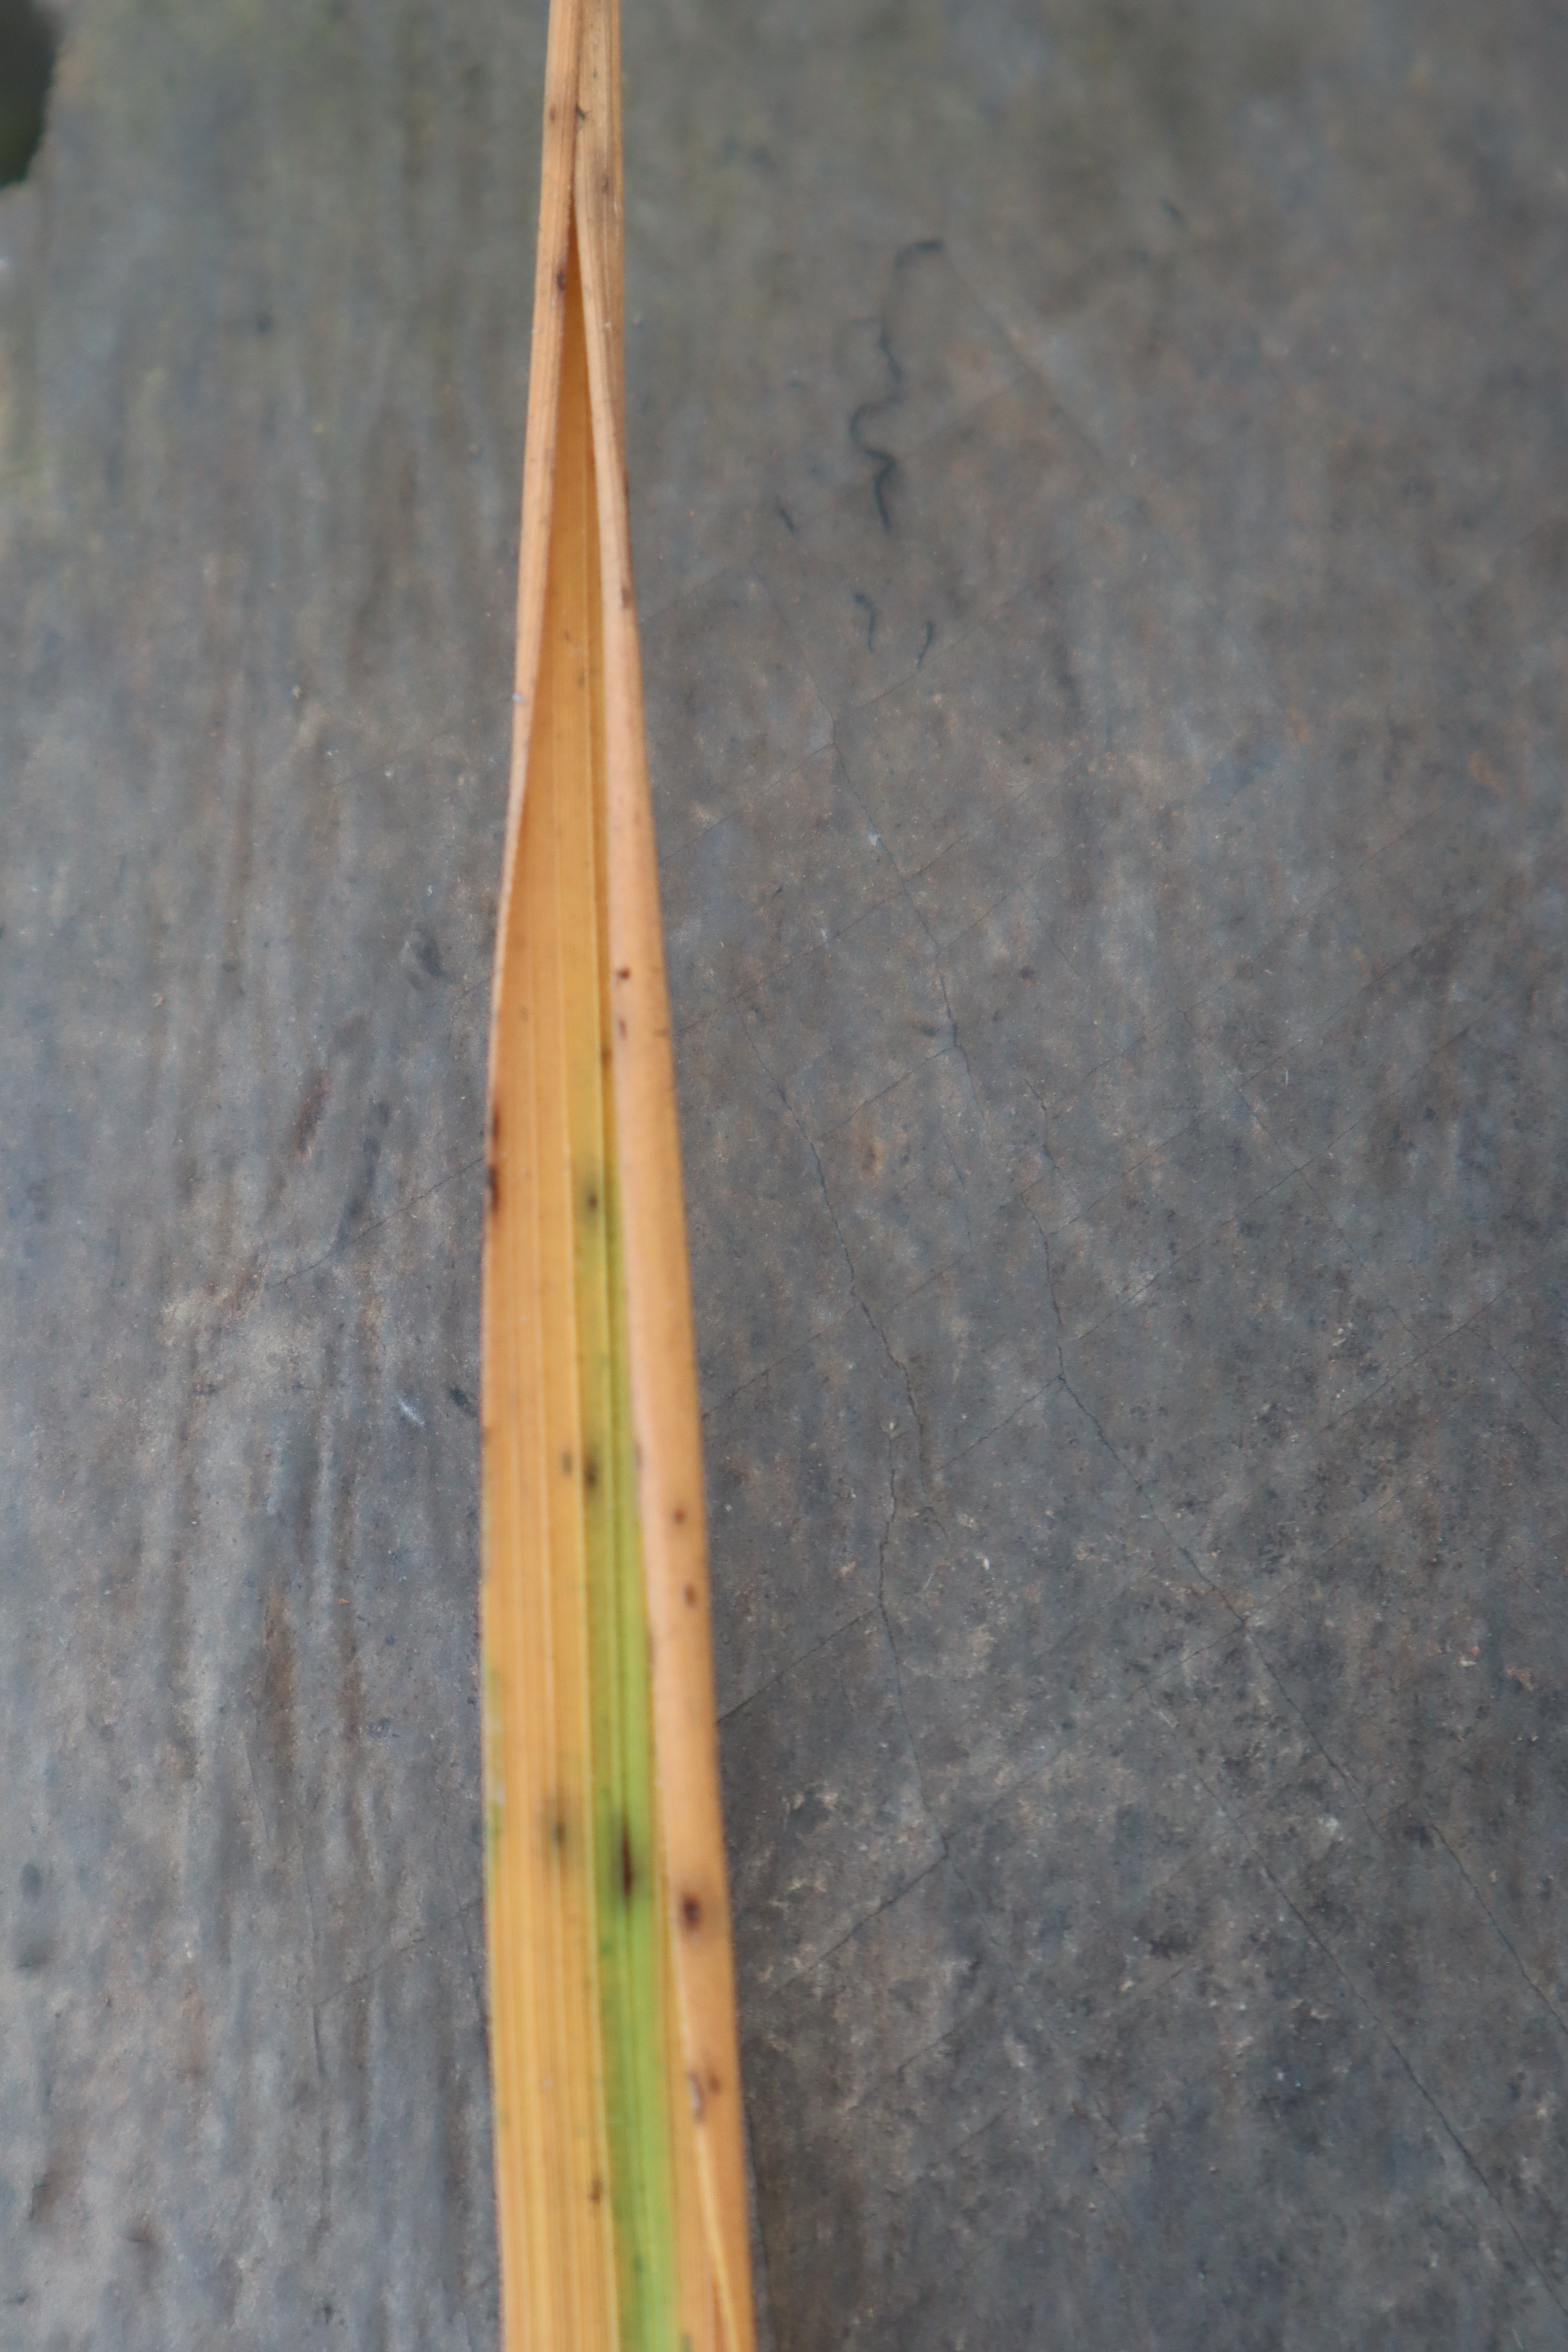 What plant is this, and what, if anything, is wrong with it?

rice, tungro virus disease
